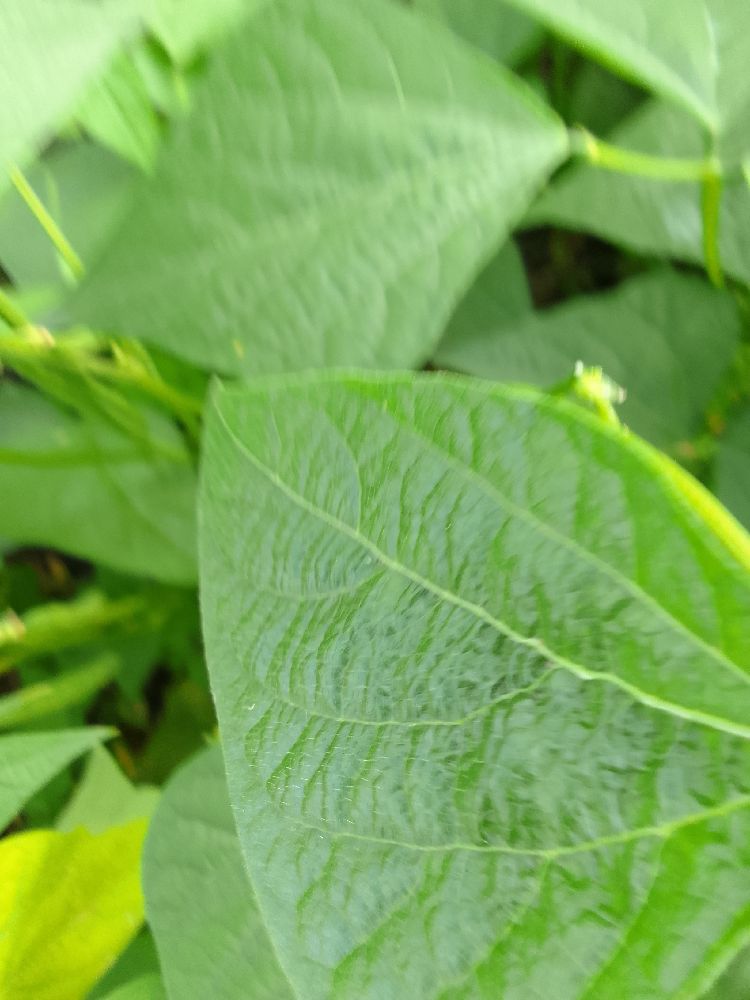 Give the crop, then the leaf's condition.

common bean, healthy
